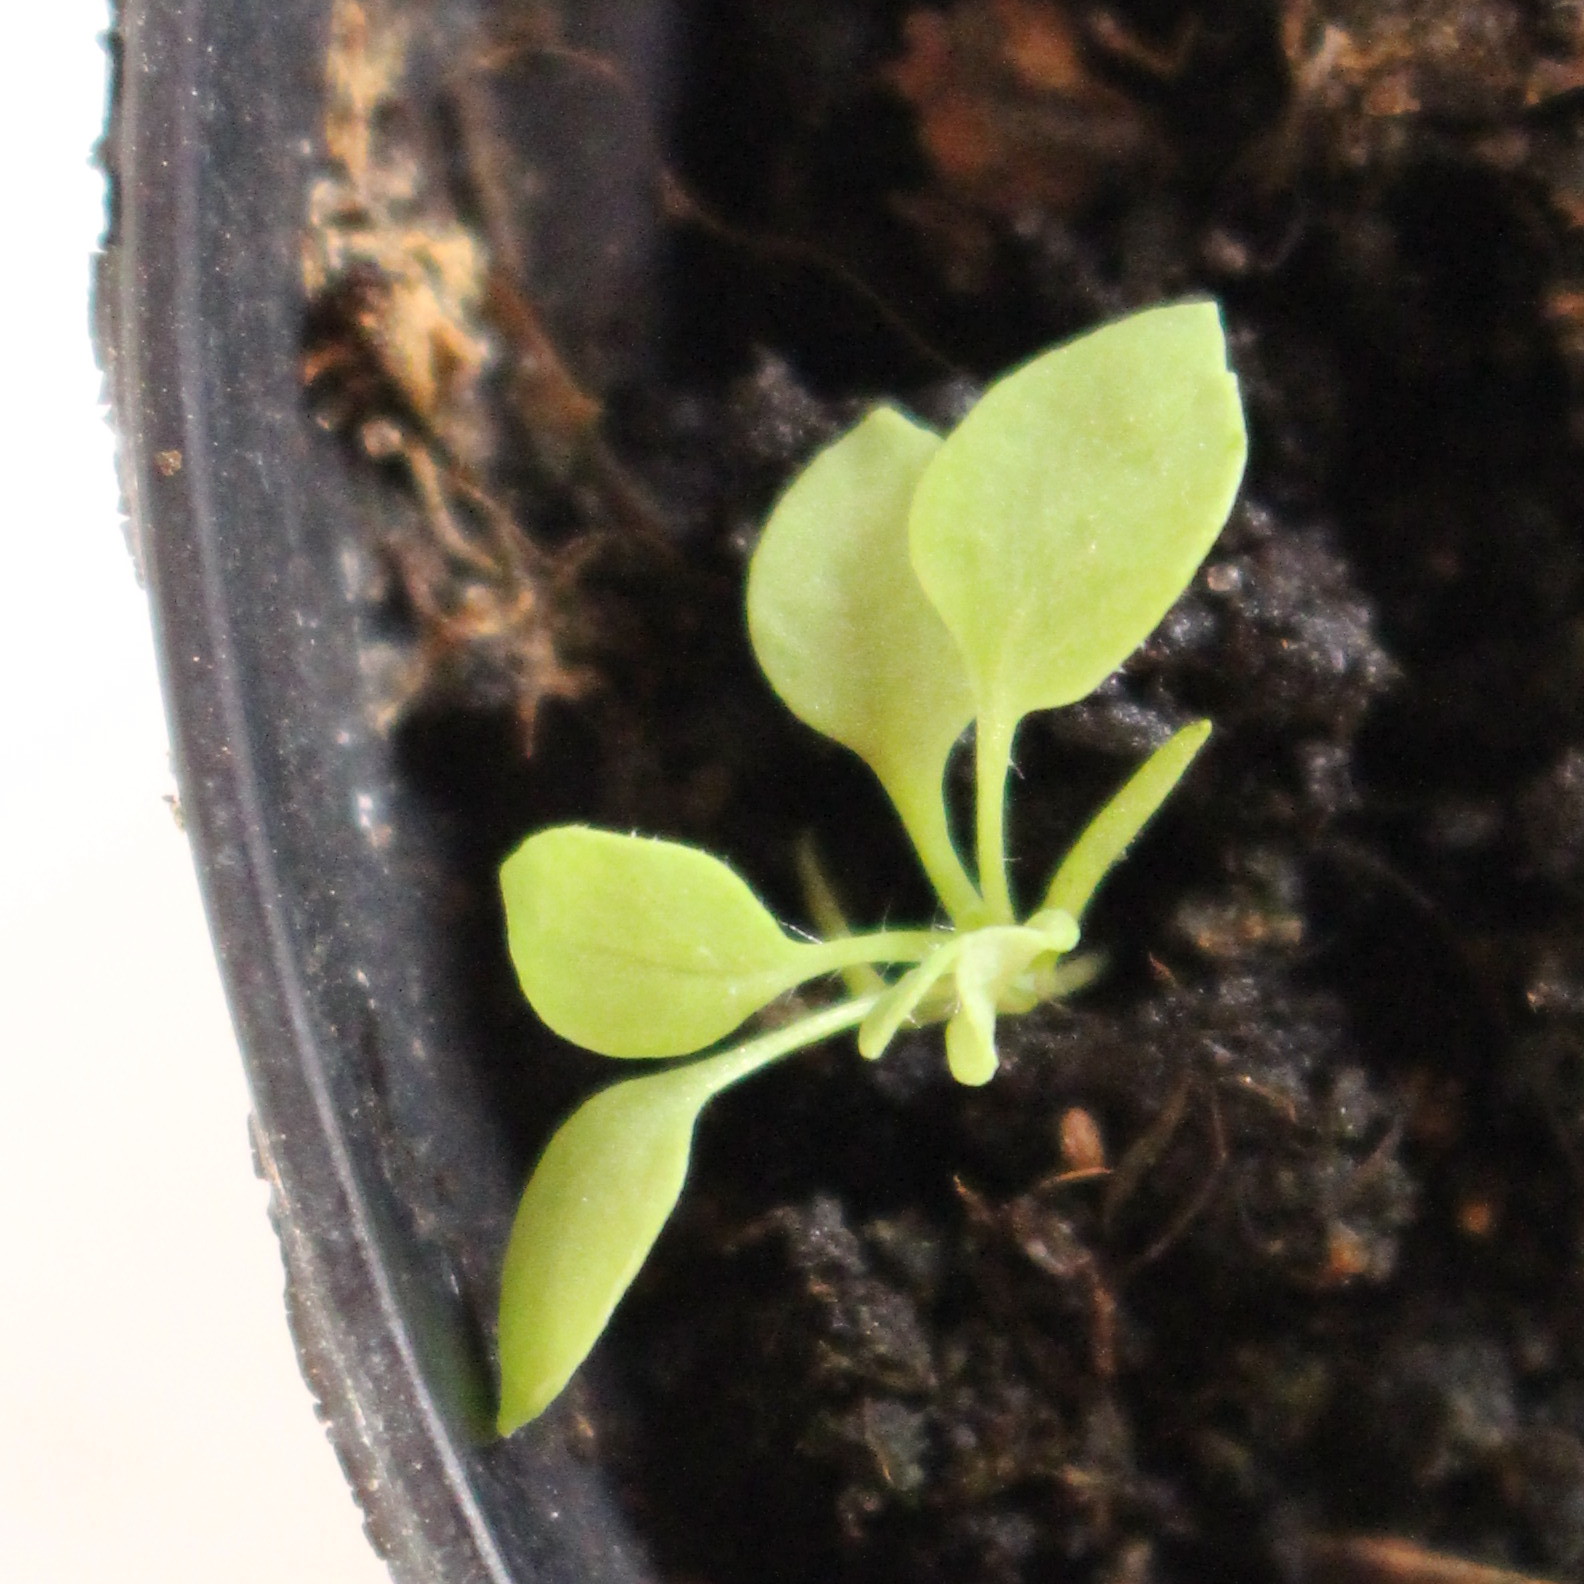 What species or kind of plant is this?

Papaver rhoeas
